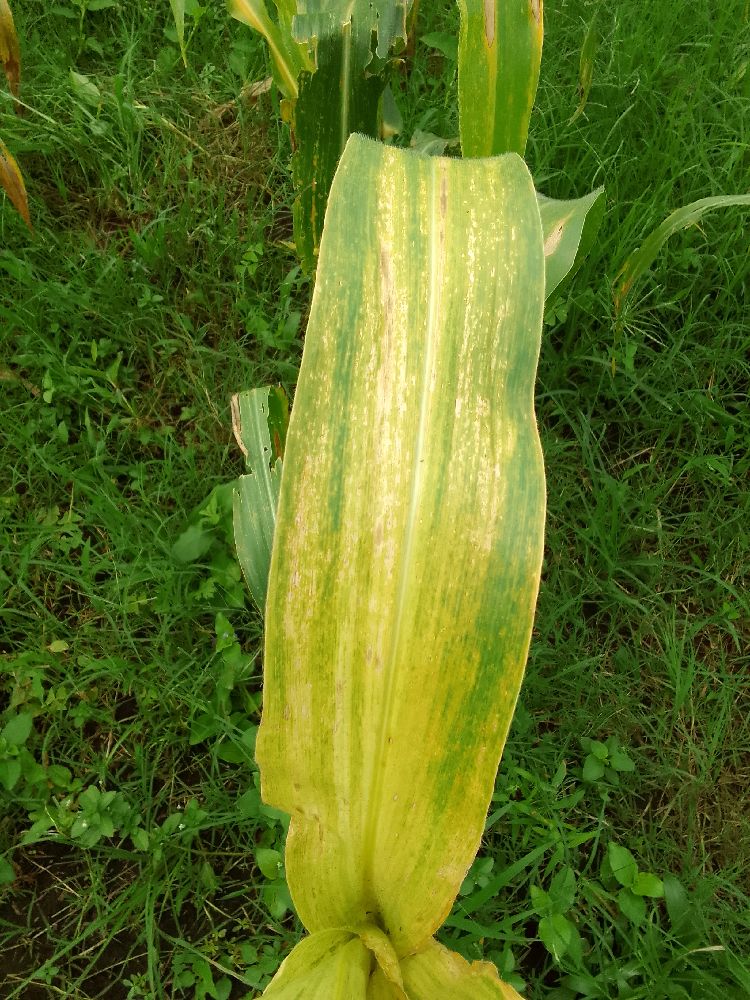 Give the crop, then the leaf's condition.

maize, maize lethal necrosis
